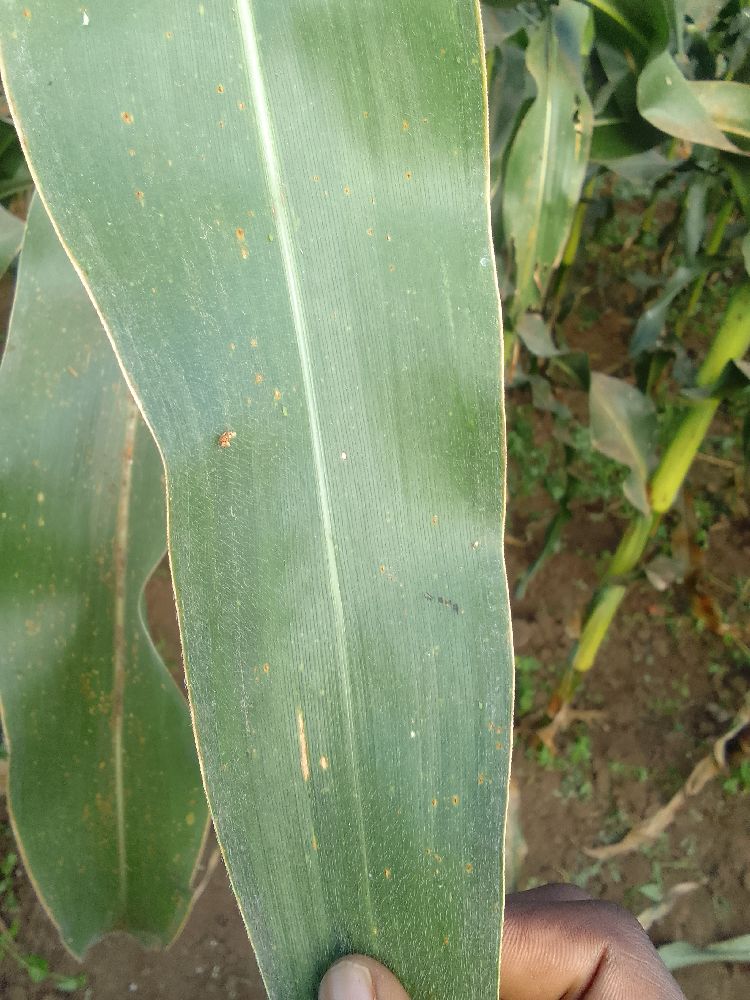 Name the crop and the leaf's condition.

maize, healthy
